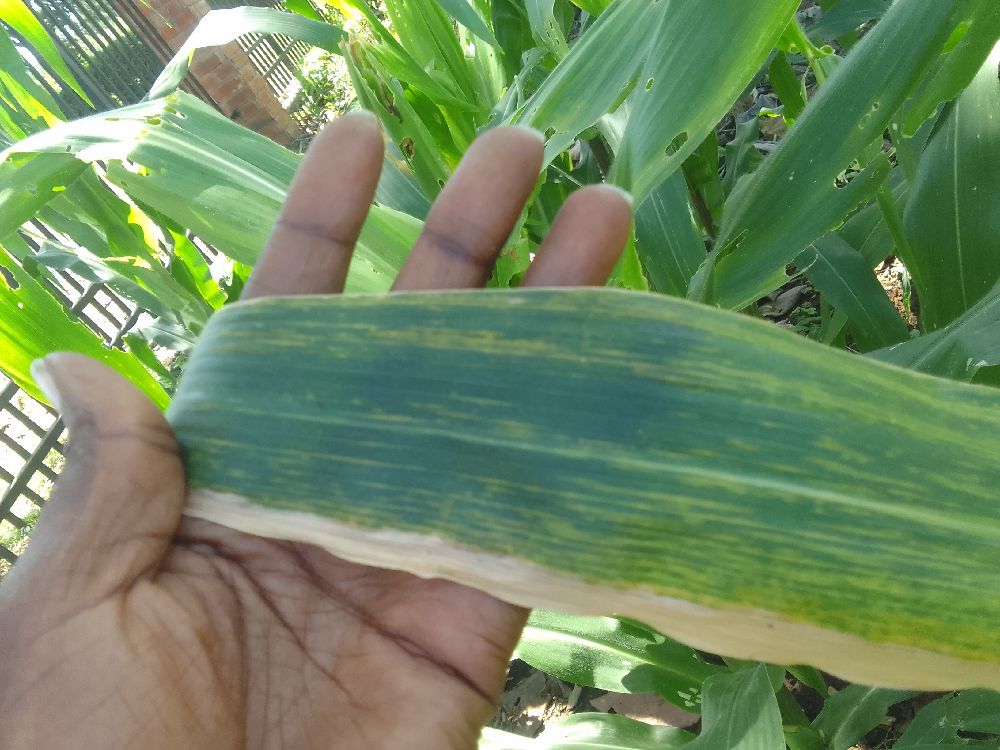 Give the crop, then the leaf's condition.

maize, maize lethal necrosis
